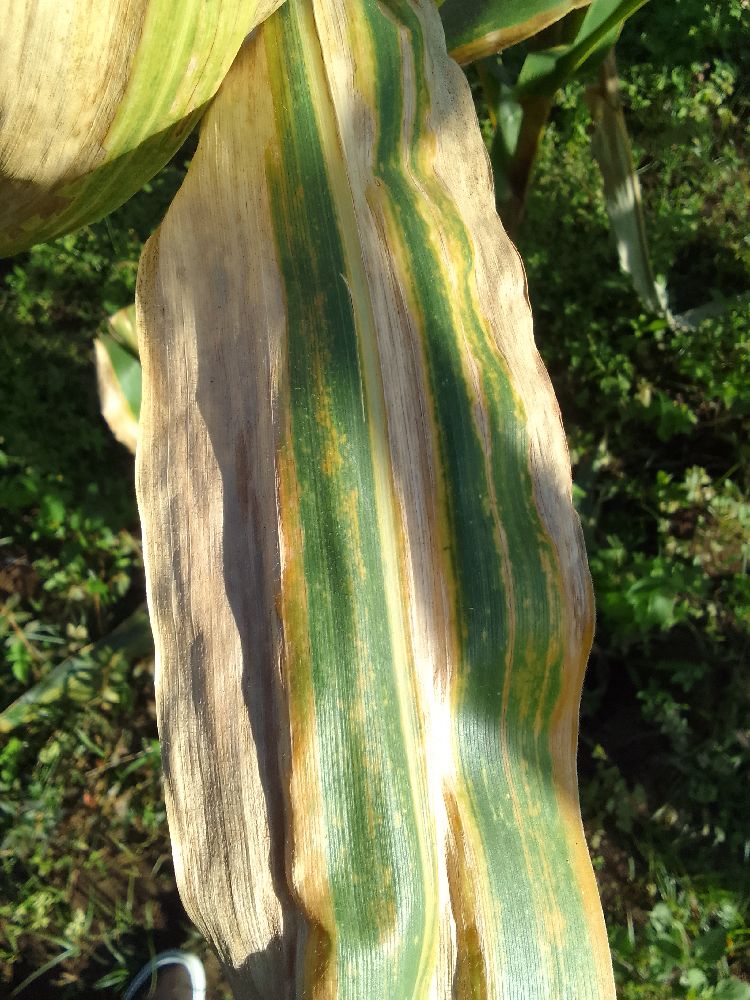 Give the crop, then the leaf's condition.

maize, maize lethal necrosis
